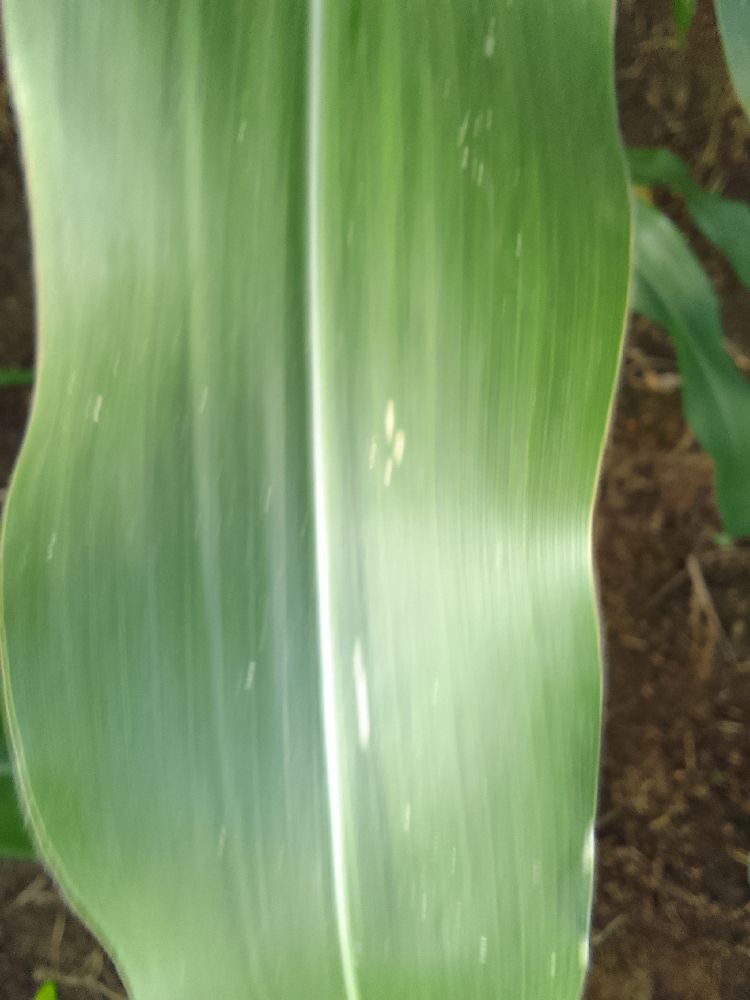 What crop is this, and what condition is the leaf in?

maize, healthy
